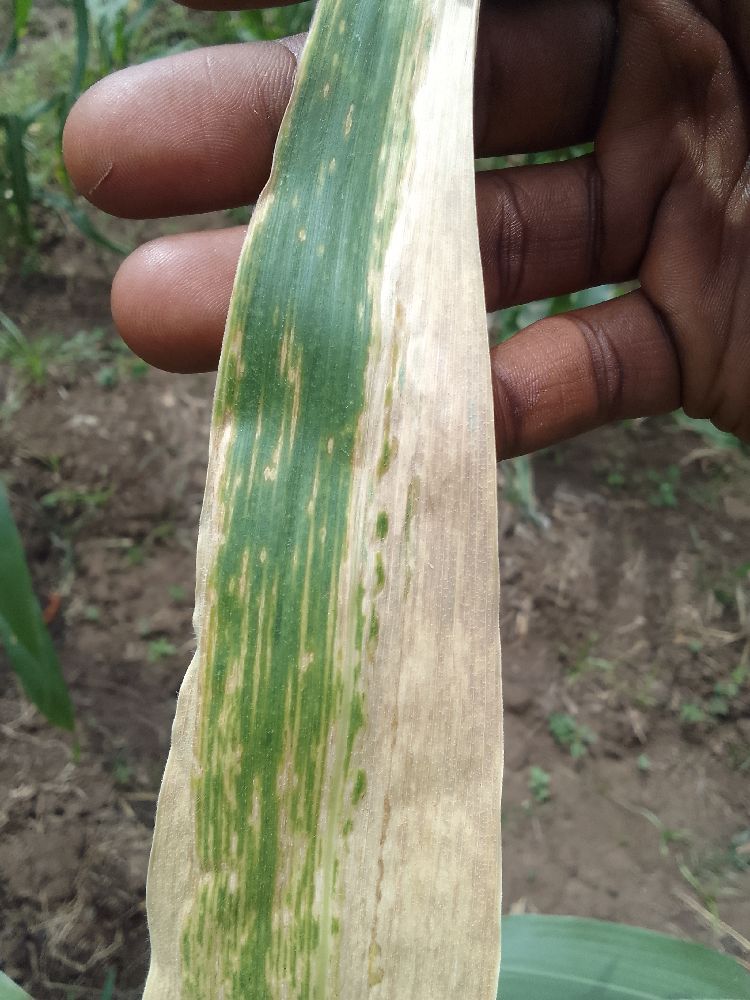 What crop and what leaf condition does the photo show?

maize, maize lethal necrosis
